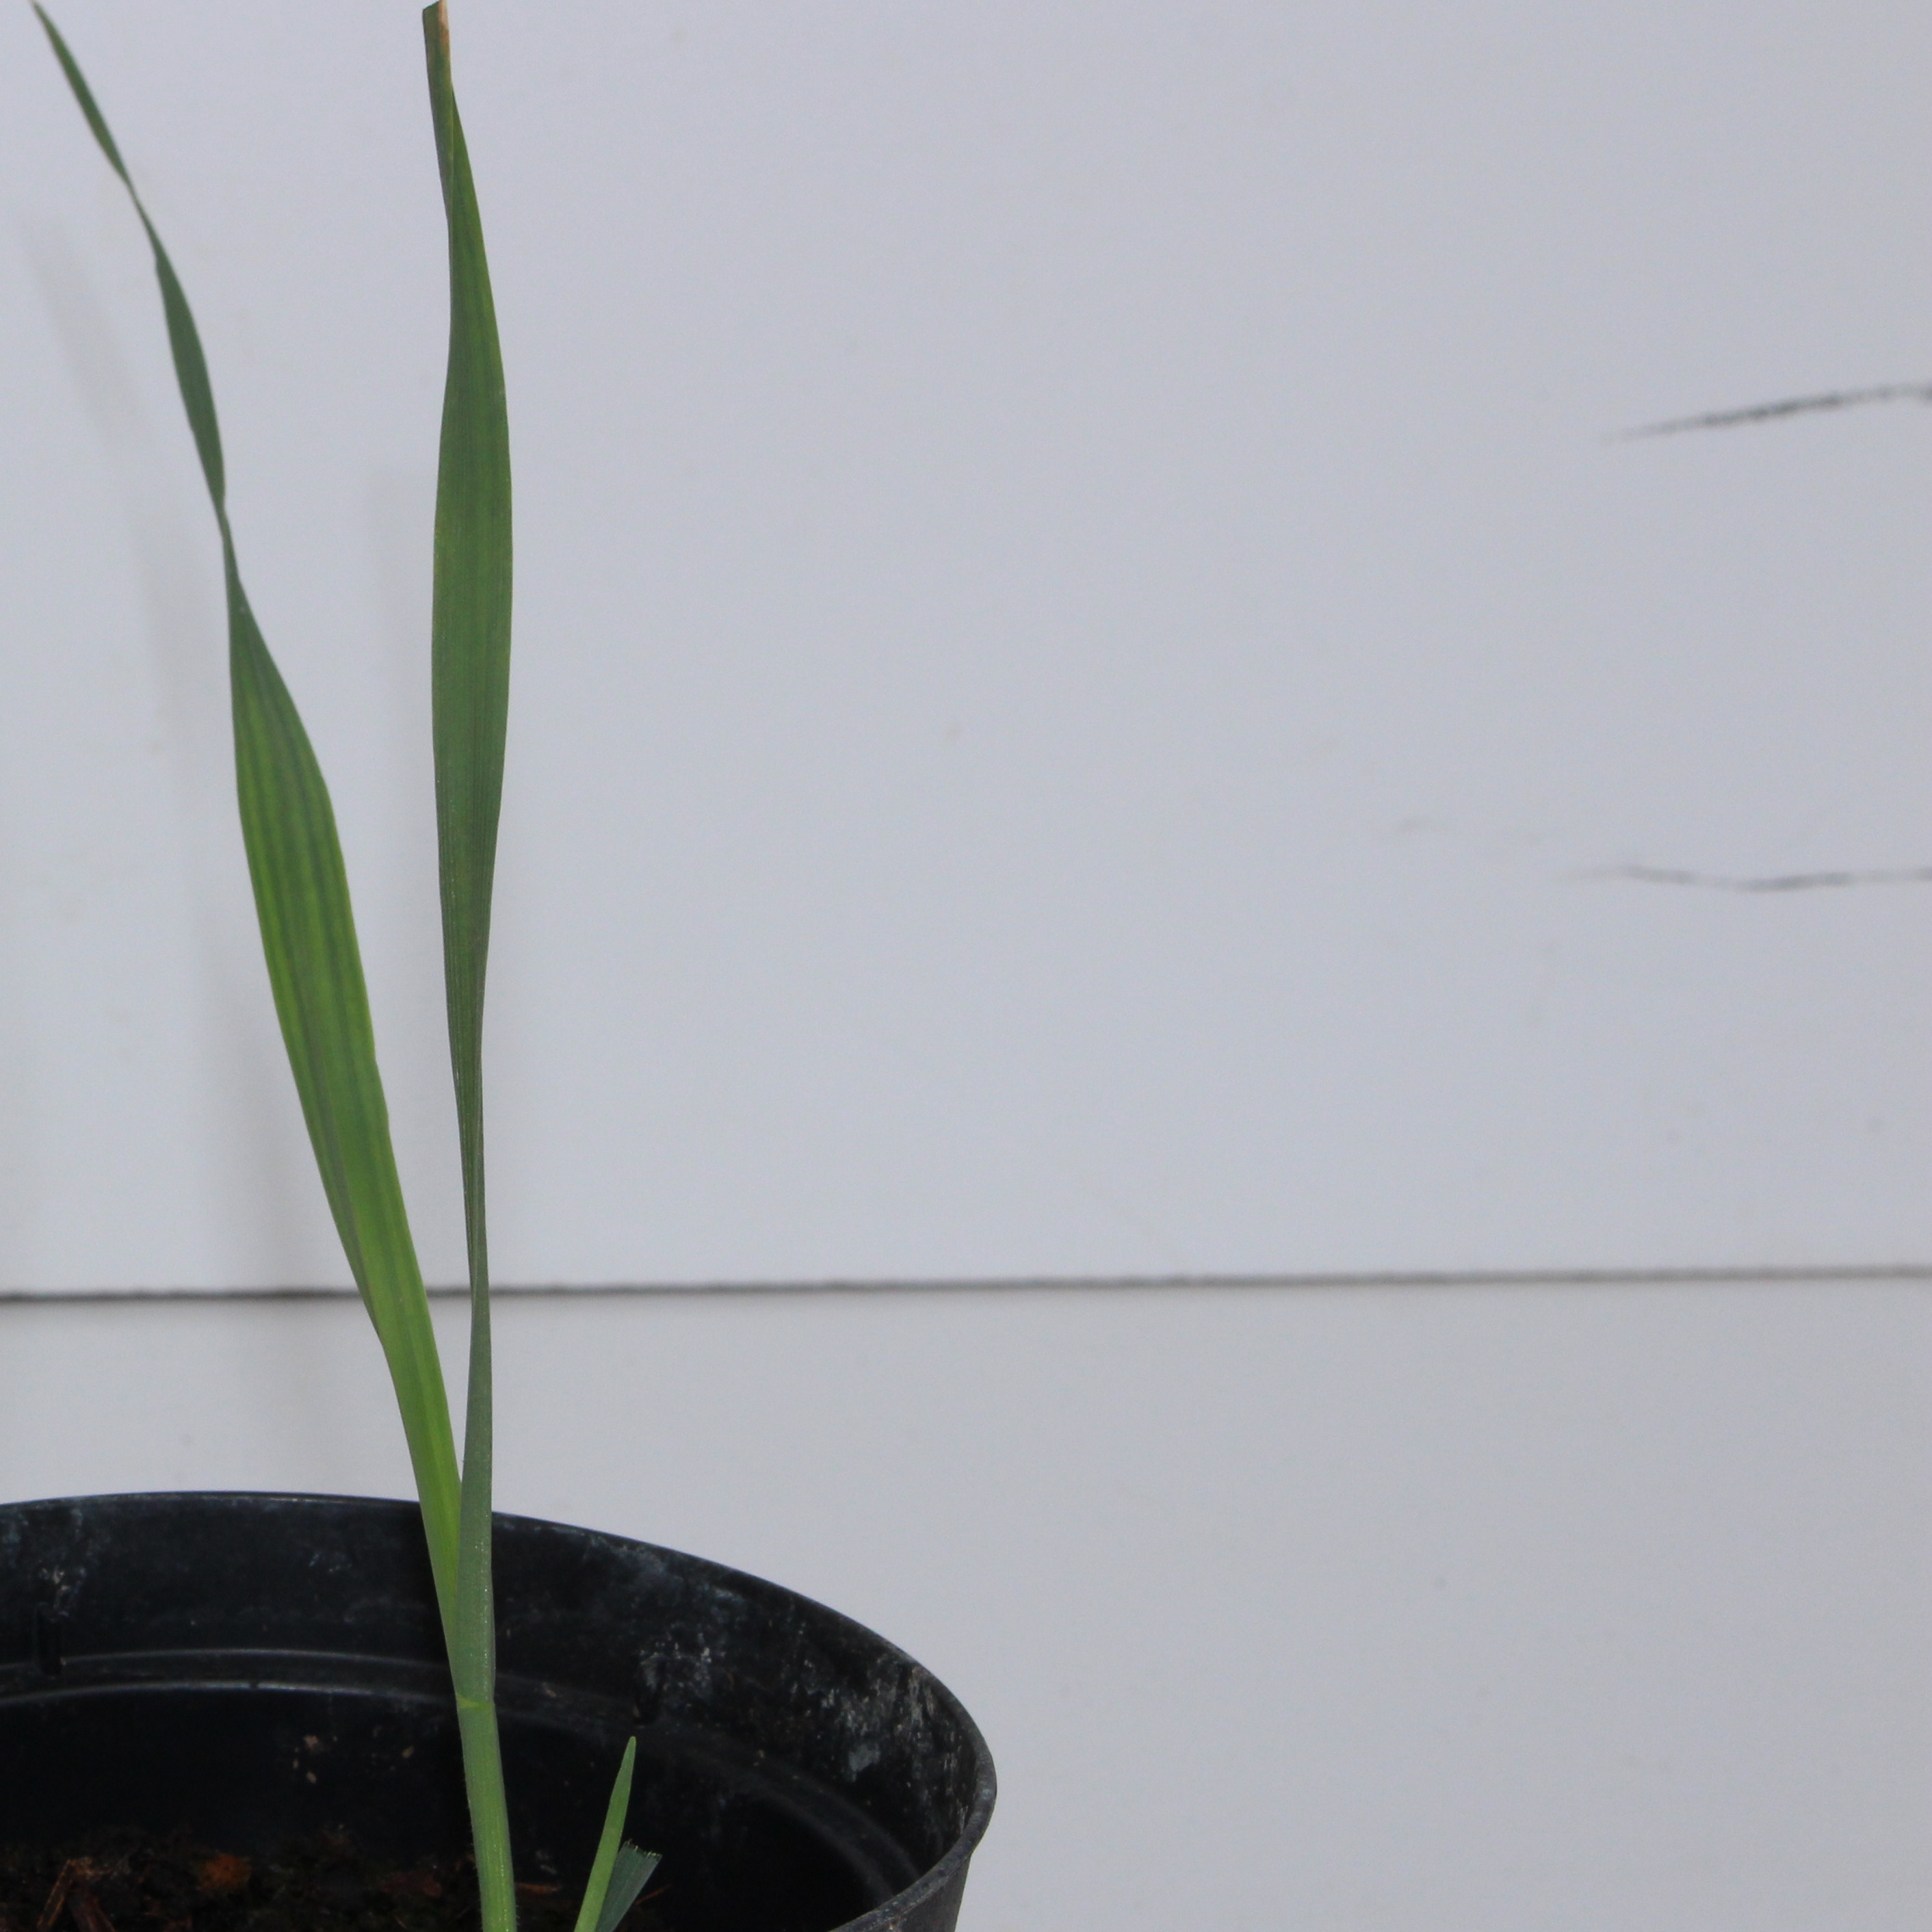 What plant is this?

Avena sterilis
